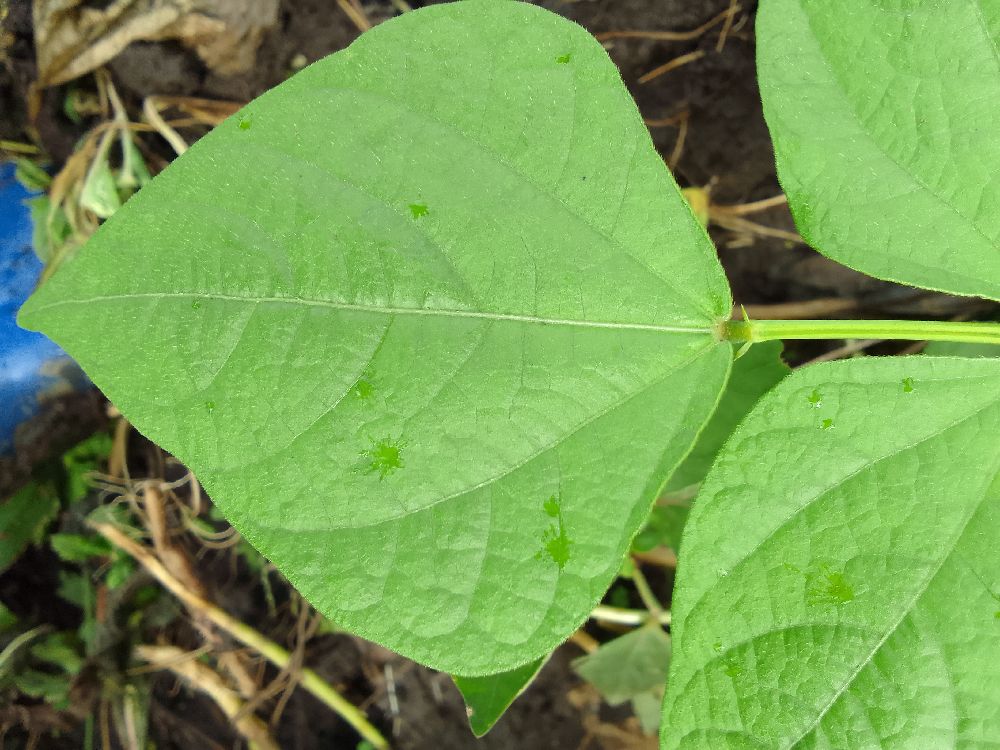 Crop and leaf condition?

common bean, healthy
